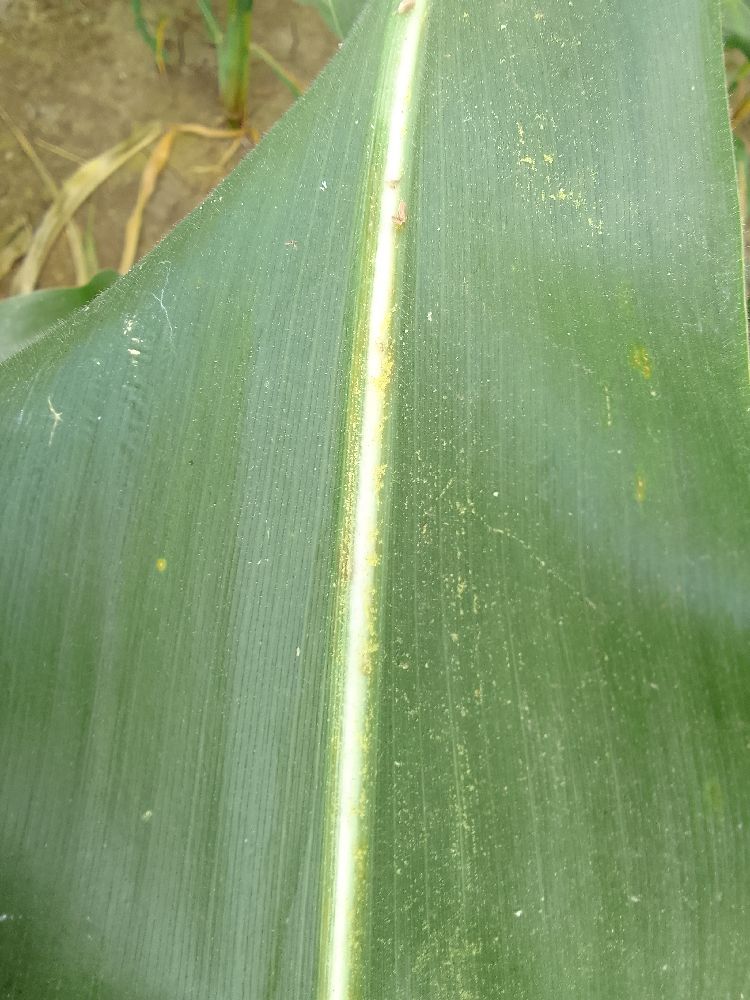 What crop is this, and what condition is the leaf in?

maize, healthy
